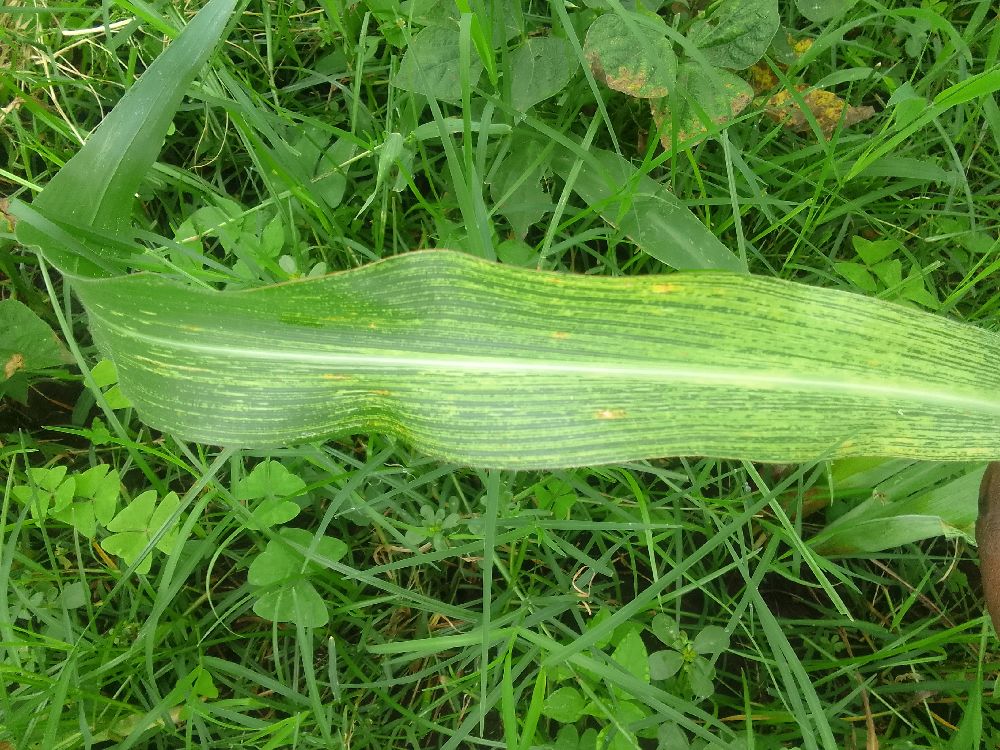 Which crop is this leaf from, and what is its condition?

maize, maize streak virus
